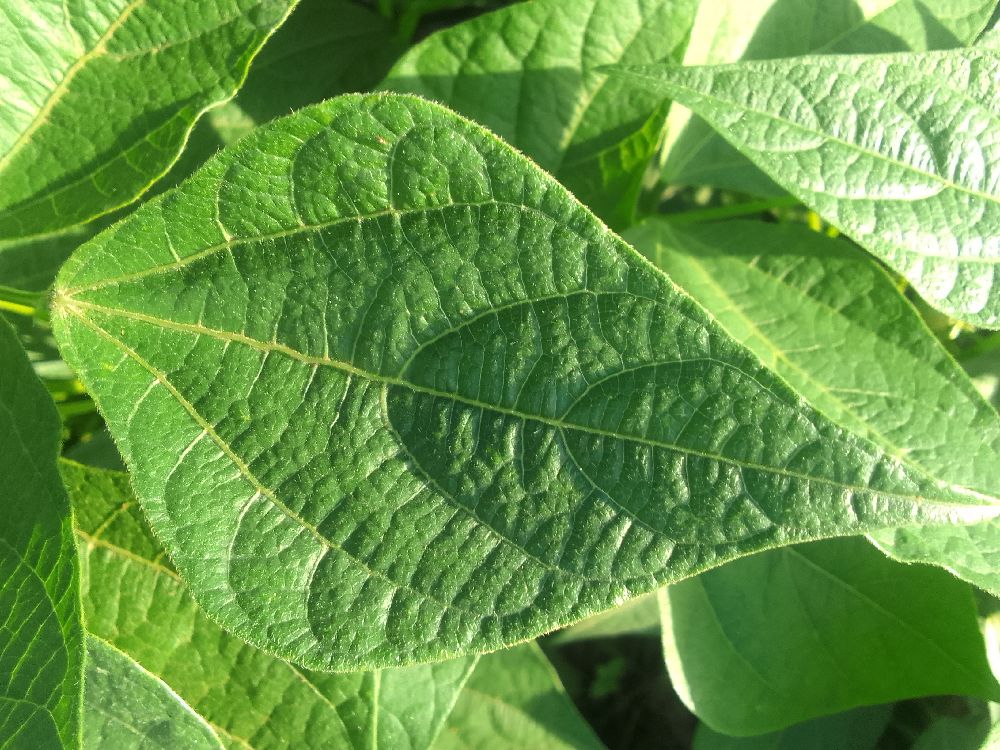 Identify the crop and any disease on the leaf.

common bean, healthy
